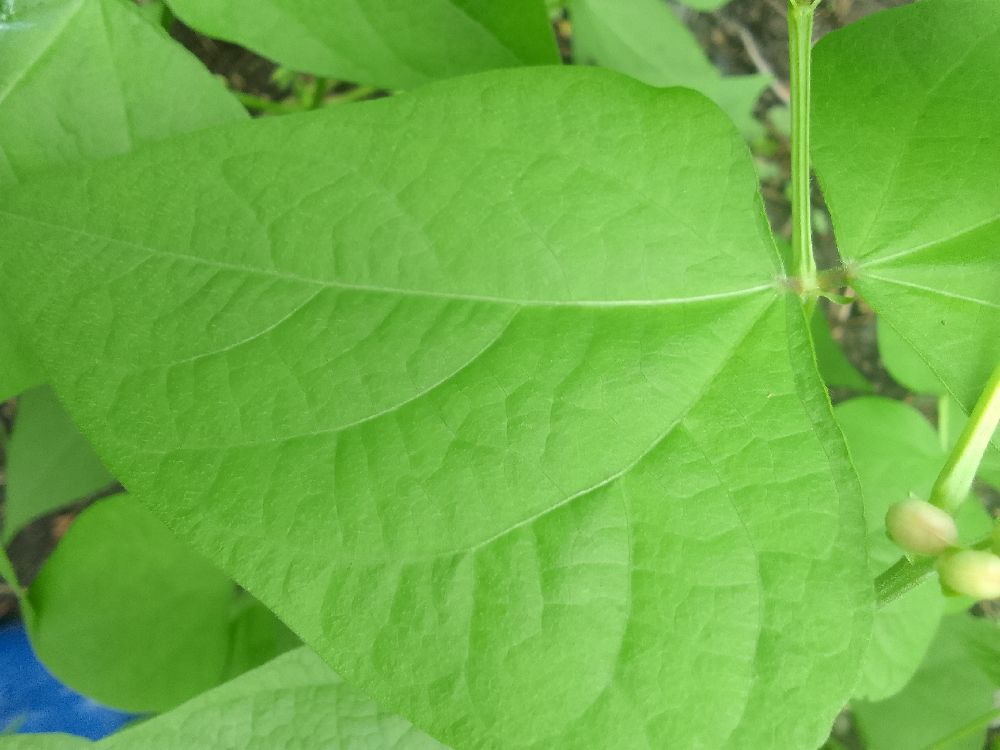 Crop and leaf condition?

common bean, healthy
